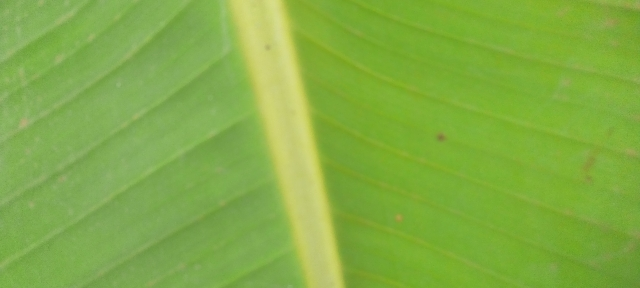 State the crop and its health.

banana, healthy
